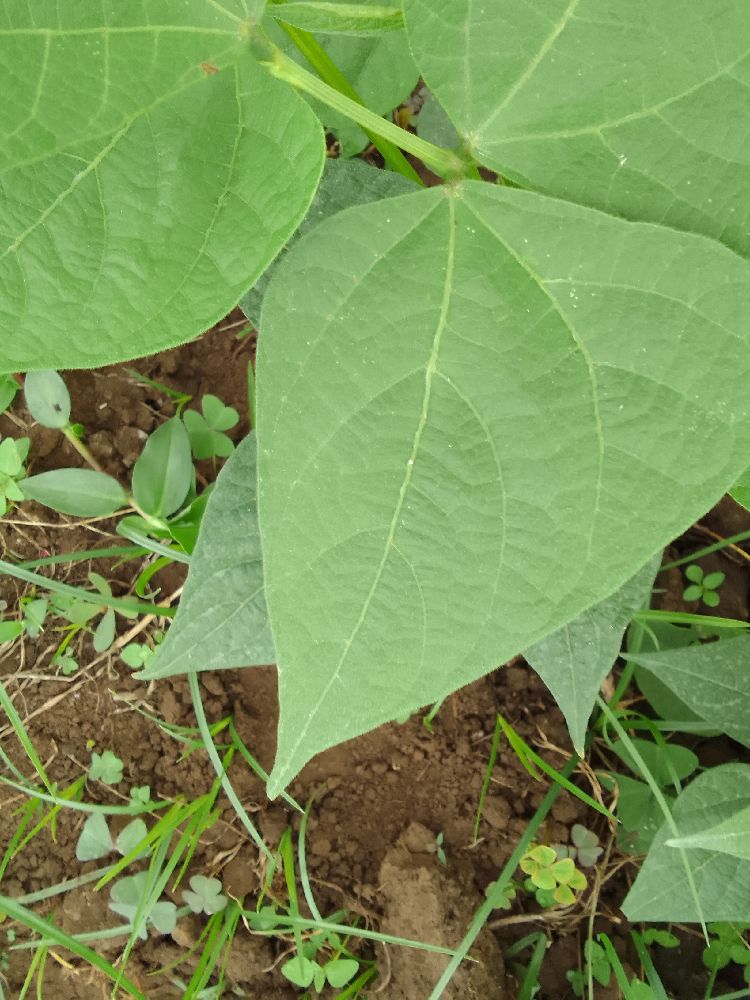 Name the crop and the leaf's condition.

common bean, healthy
